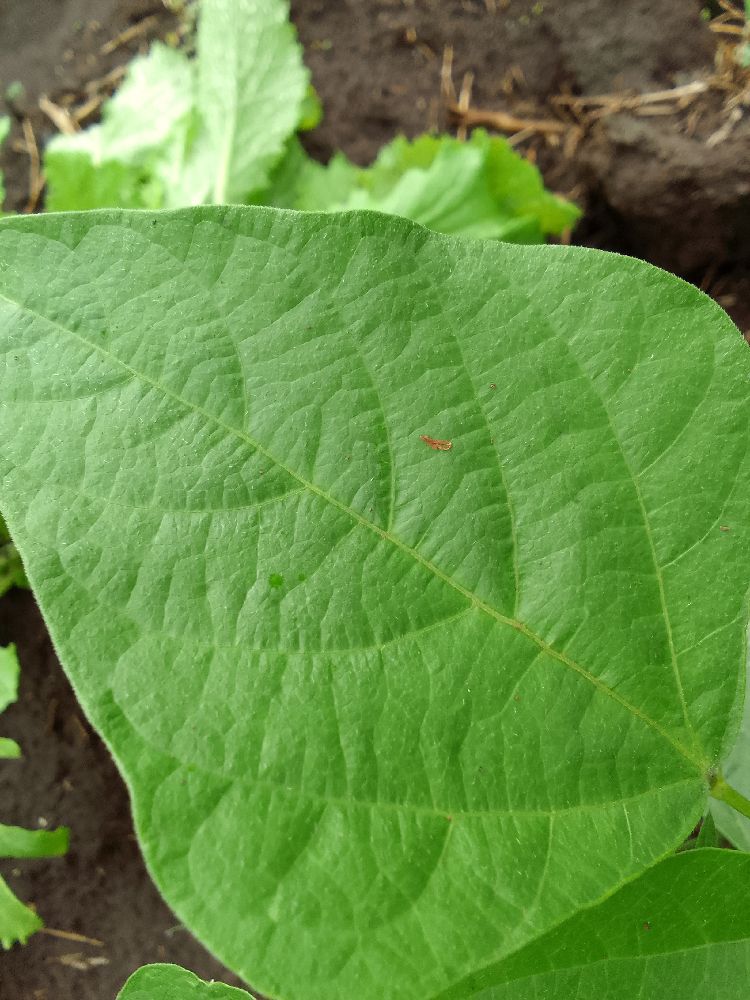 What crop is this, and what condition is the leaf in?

common bean, healthy
